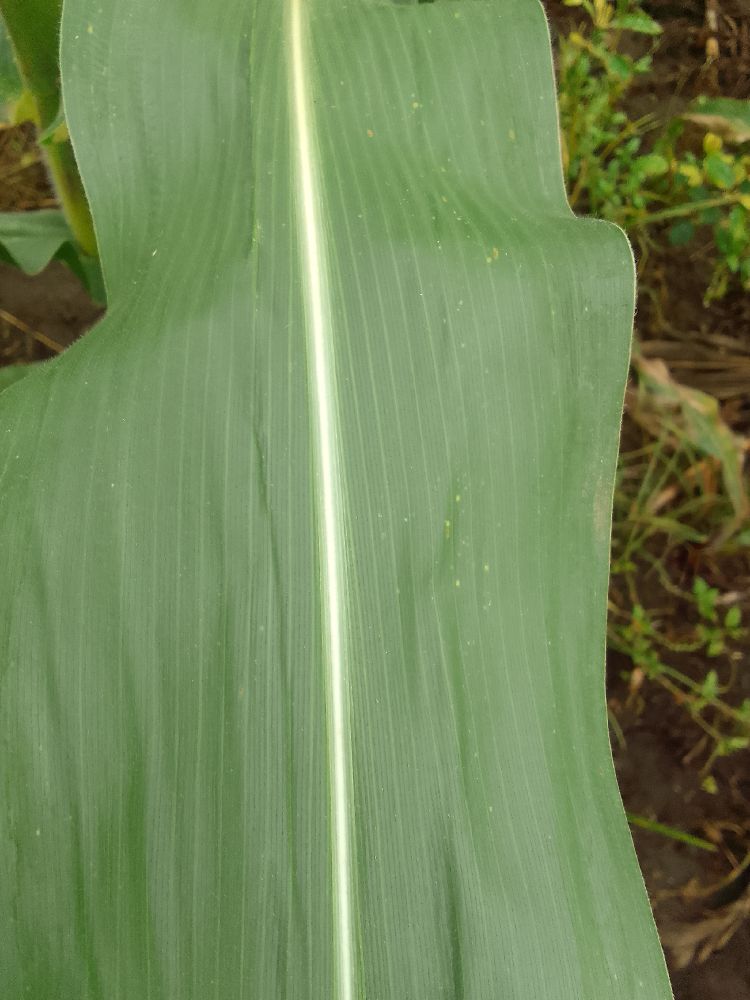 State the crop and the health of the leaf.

maize, healthy
